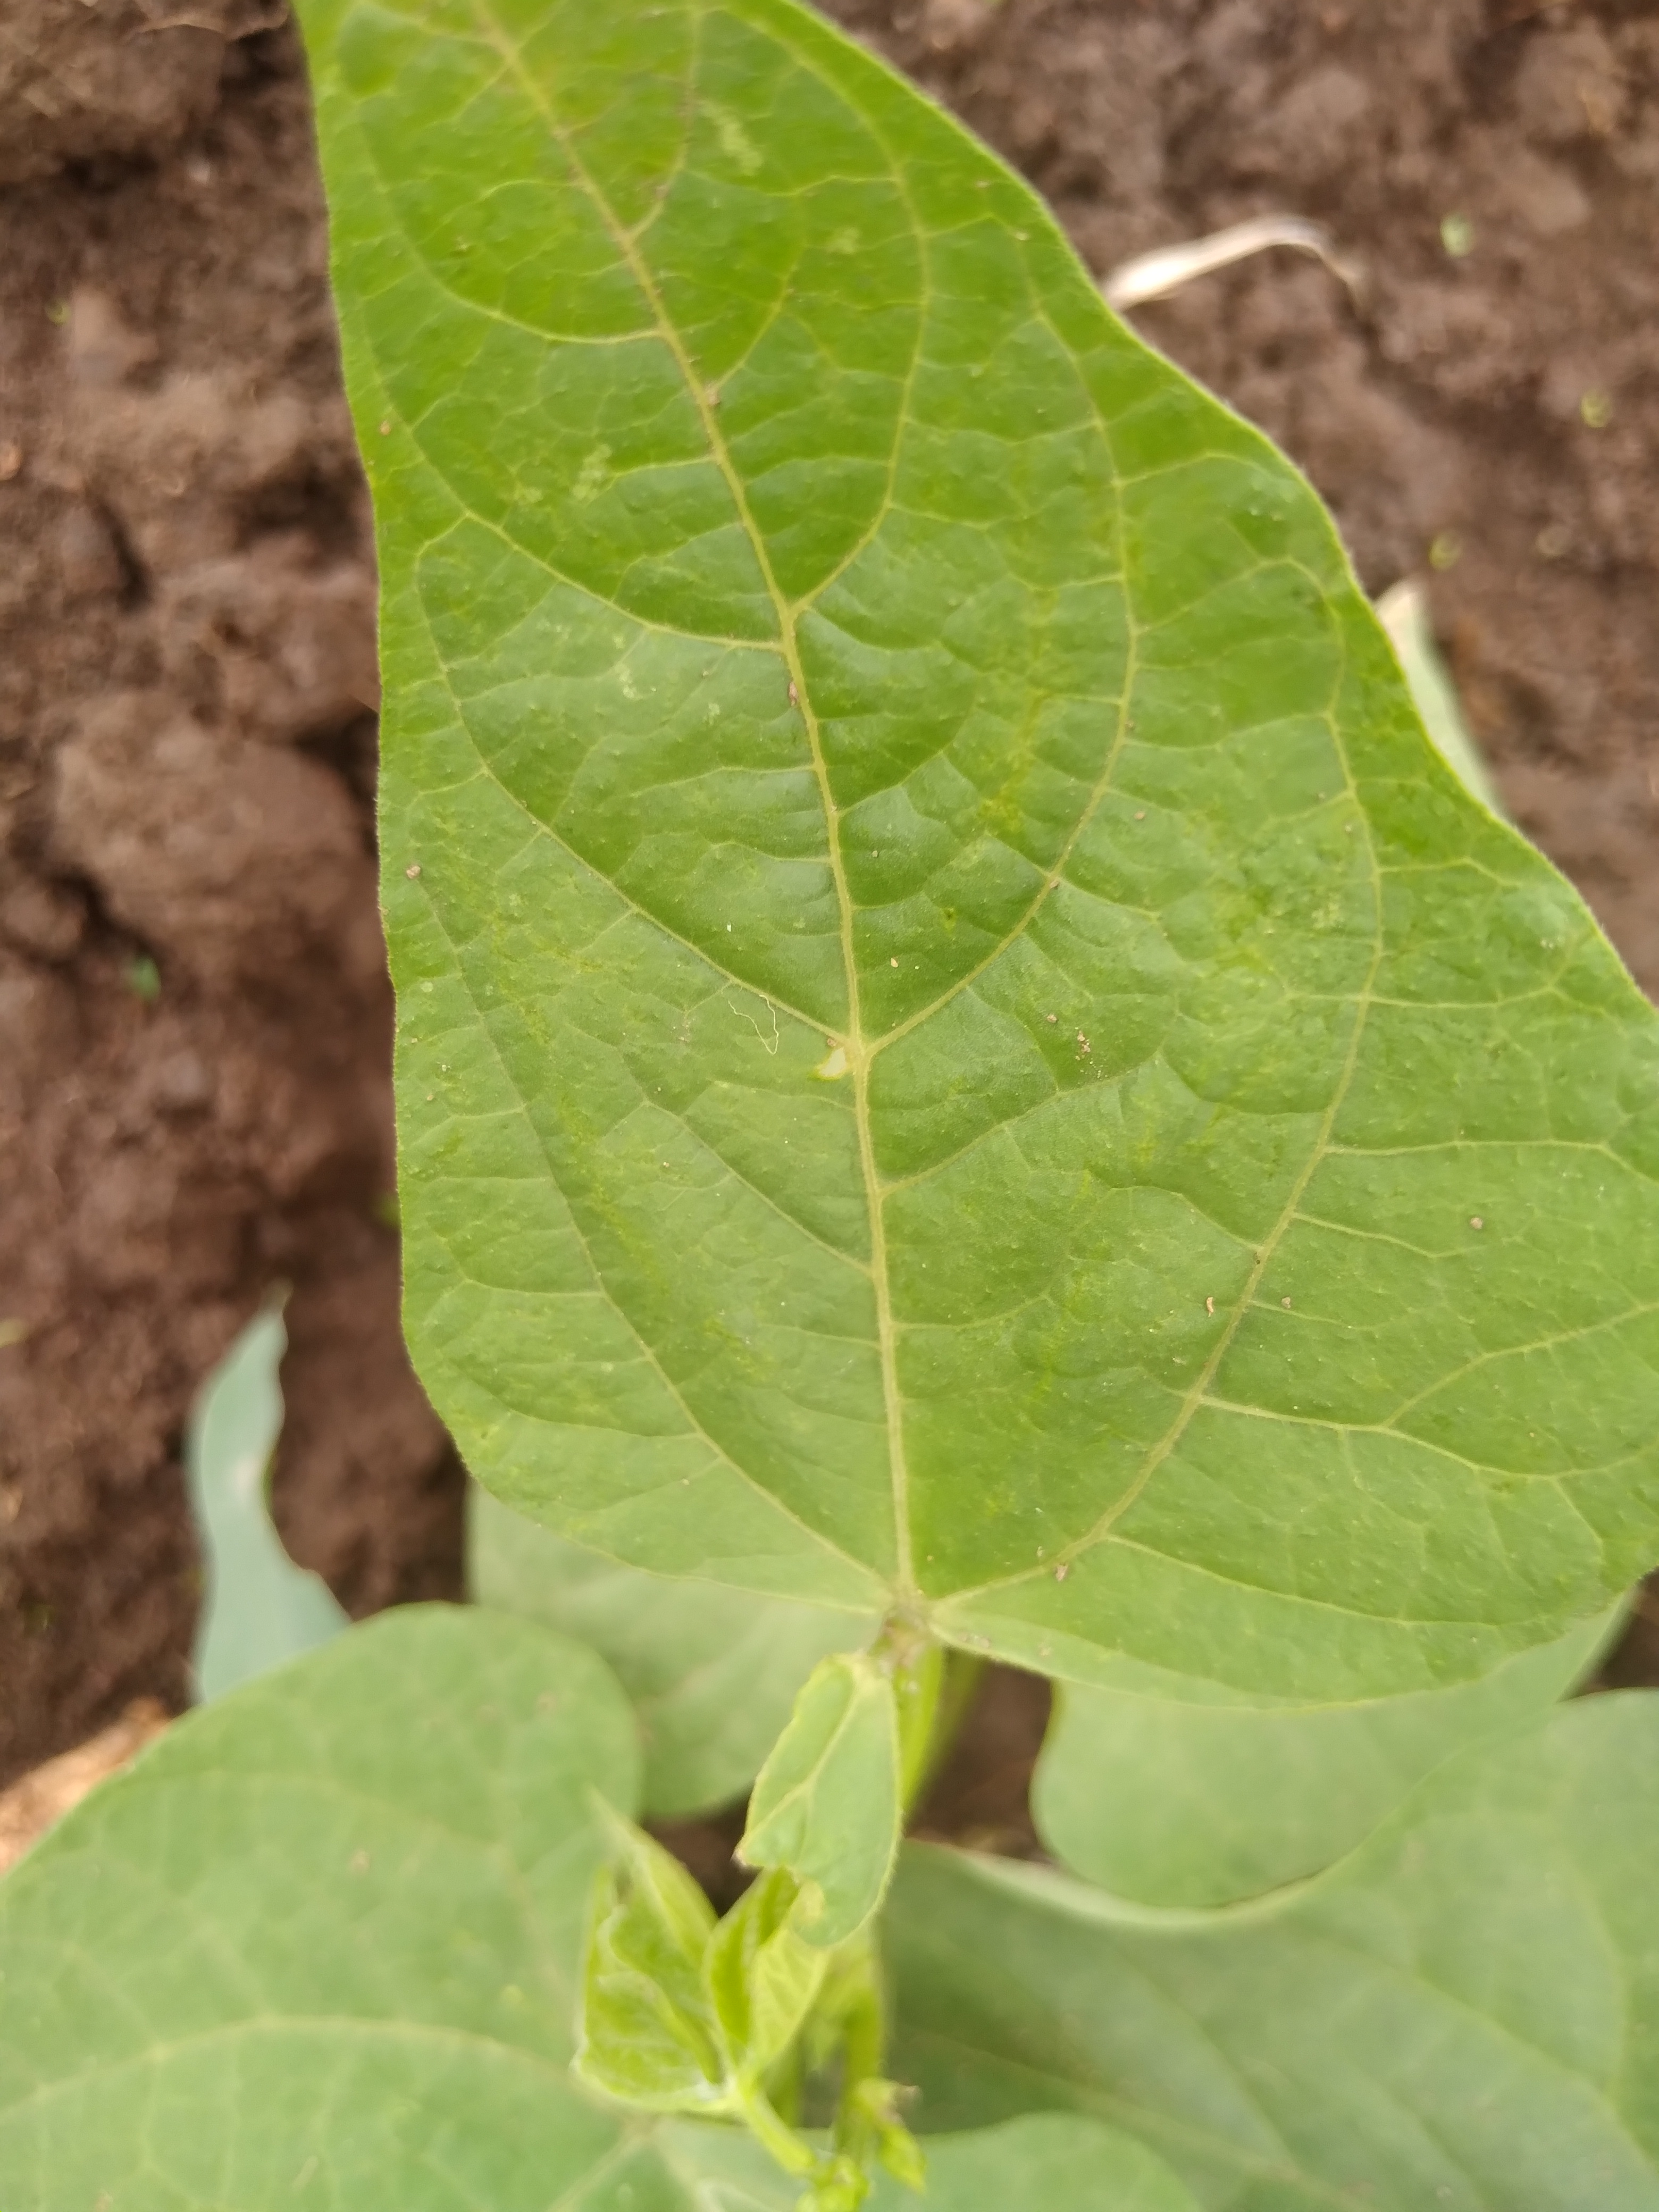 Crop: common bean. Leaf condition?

healthy
